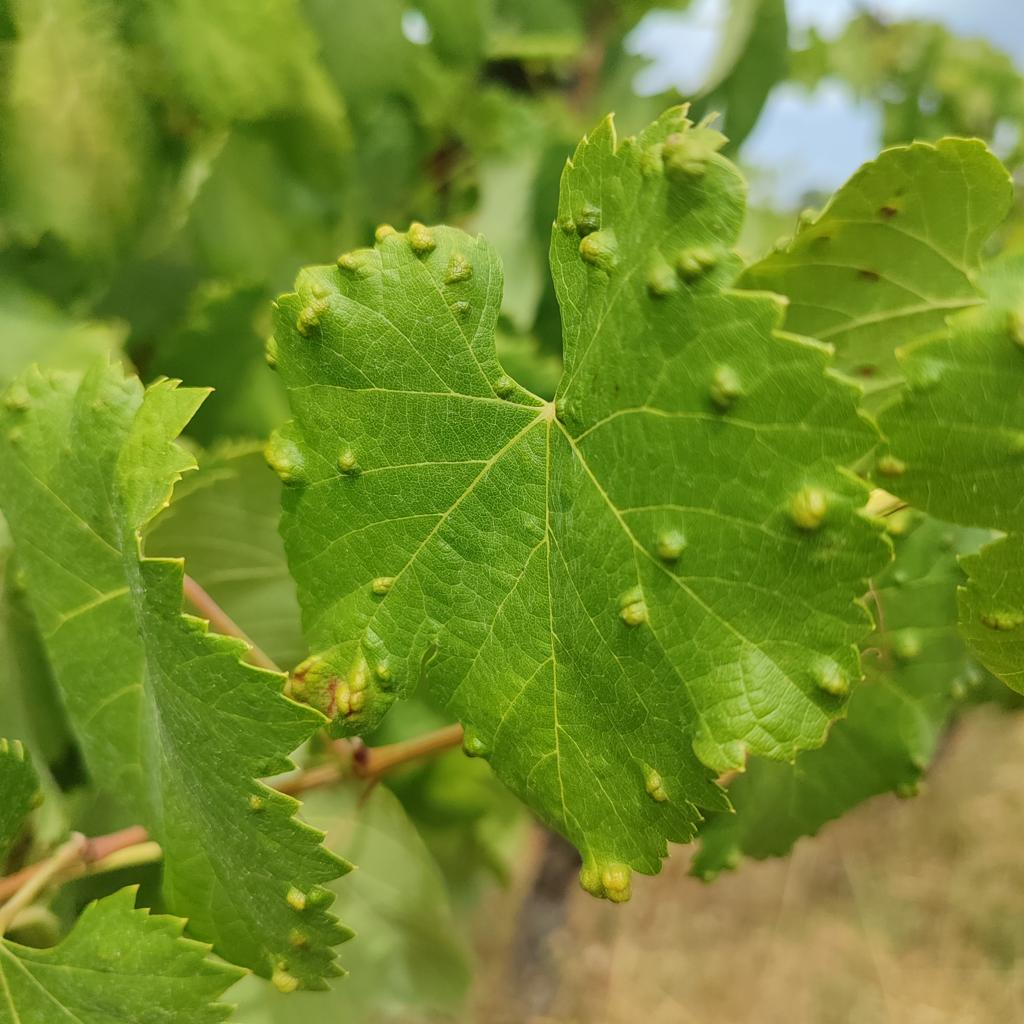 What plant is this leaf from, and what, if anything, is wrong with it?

grapevine, erineum mite
